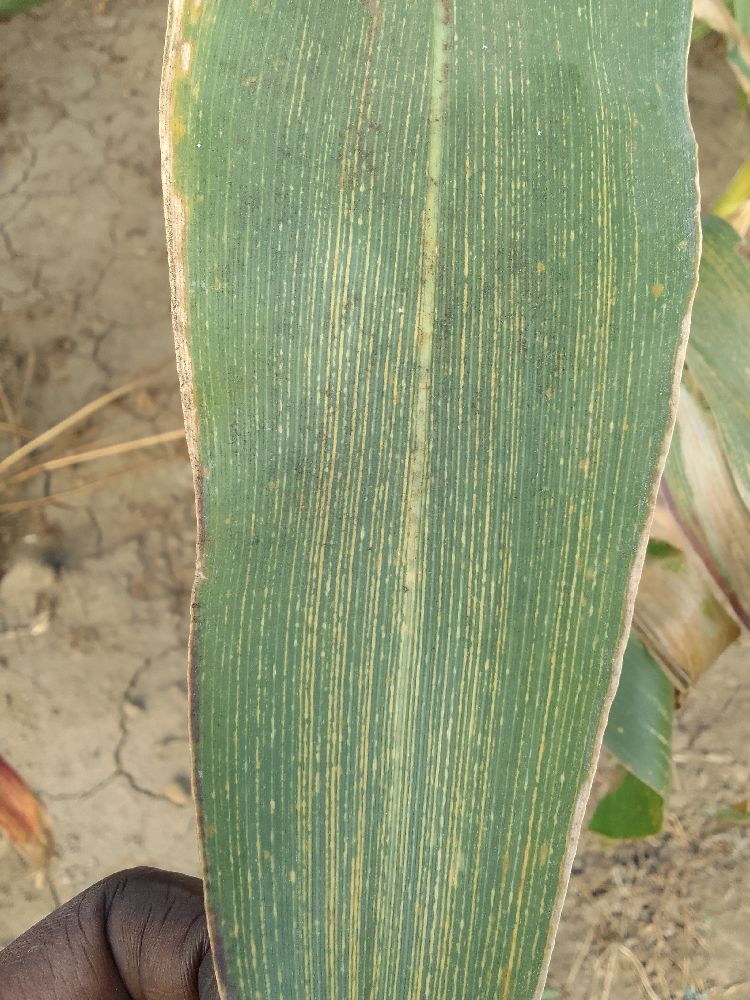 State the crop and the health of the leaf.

maize, maize streak virus
